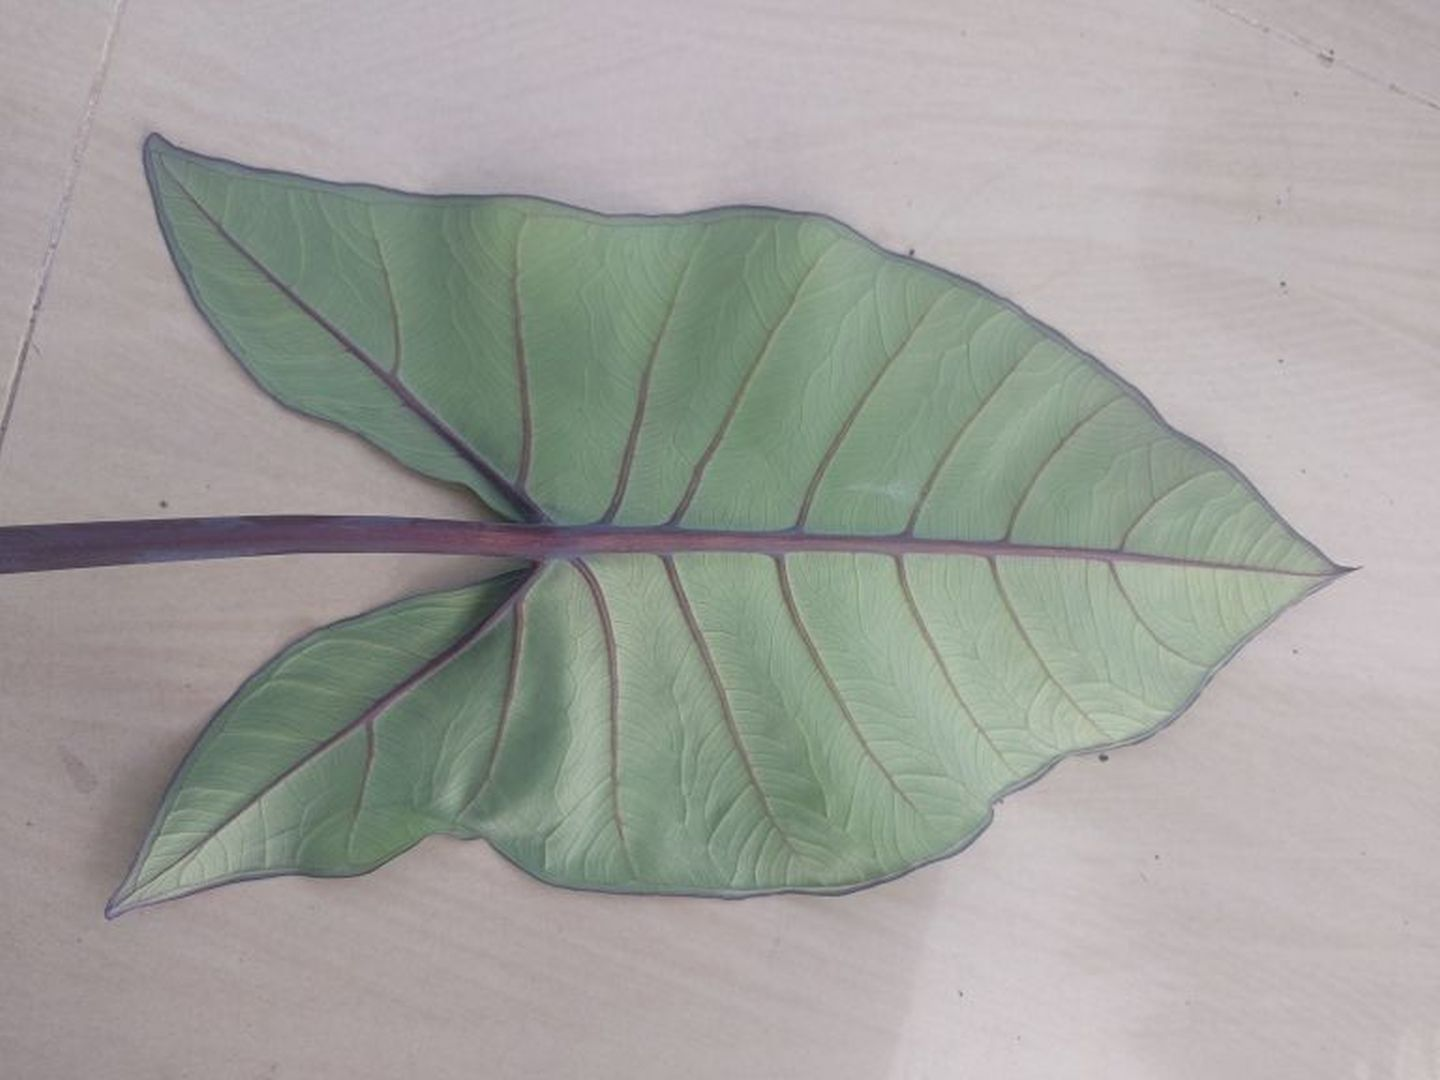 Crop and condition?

taro, healthy
